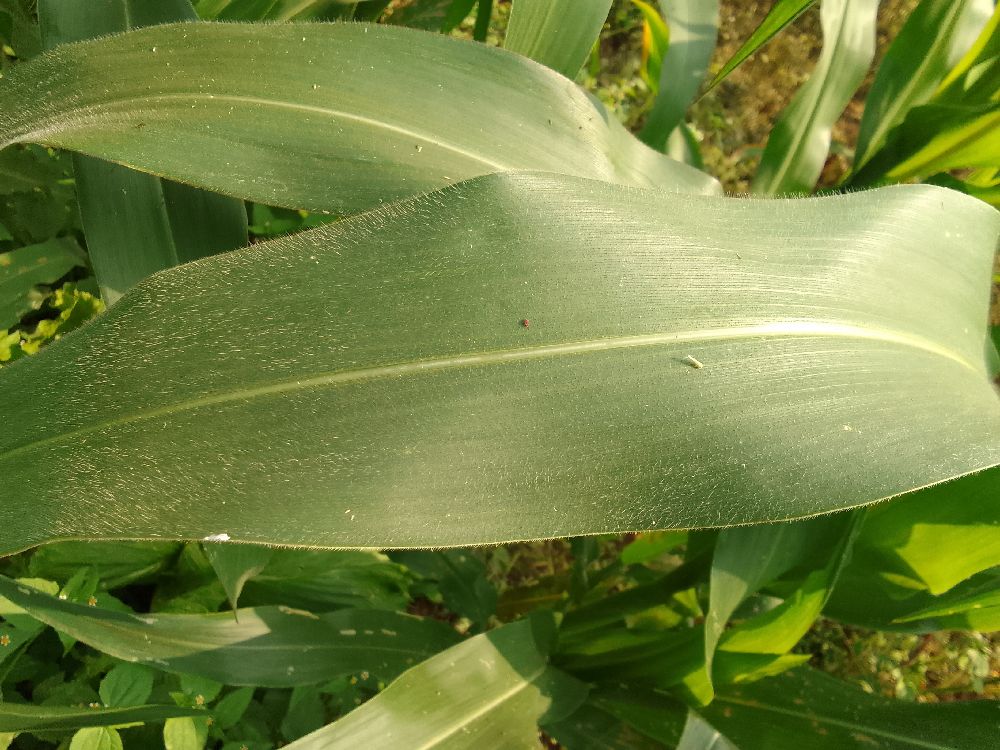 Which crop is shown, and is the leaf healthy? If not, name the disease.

maize, healthy
